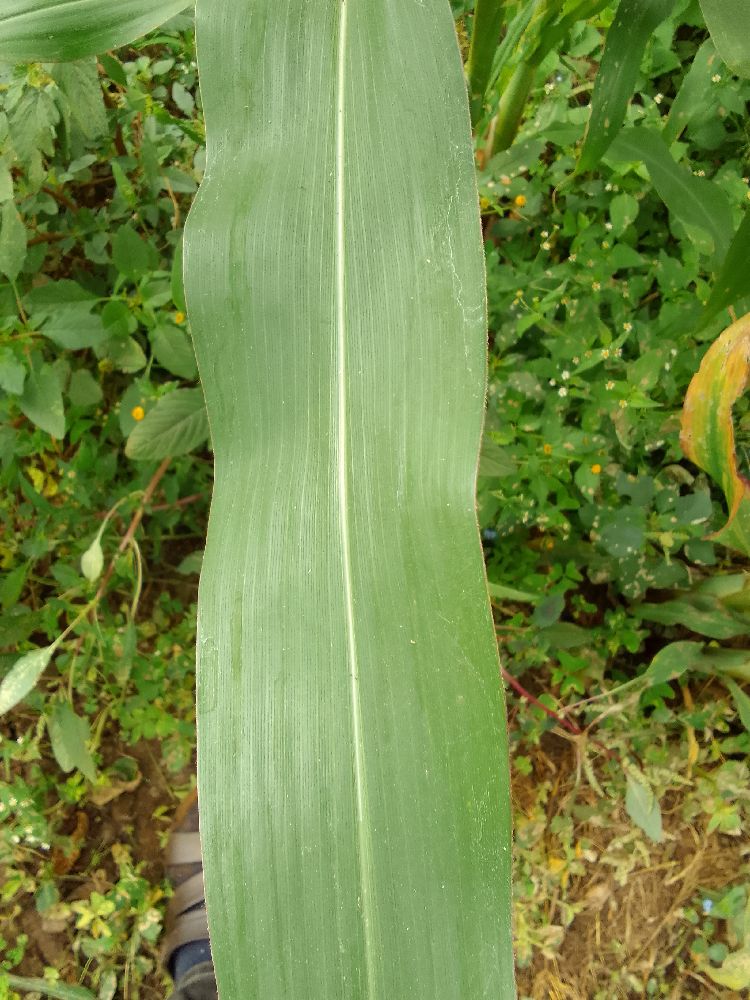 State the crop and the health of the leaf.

maize, healthy
